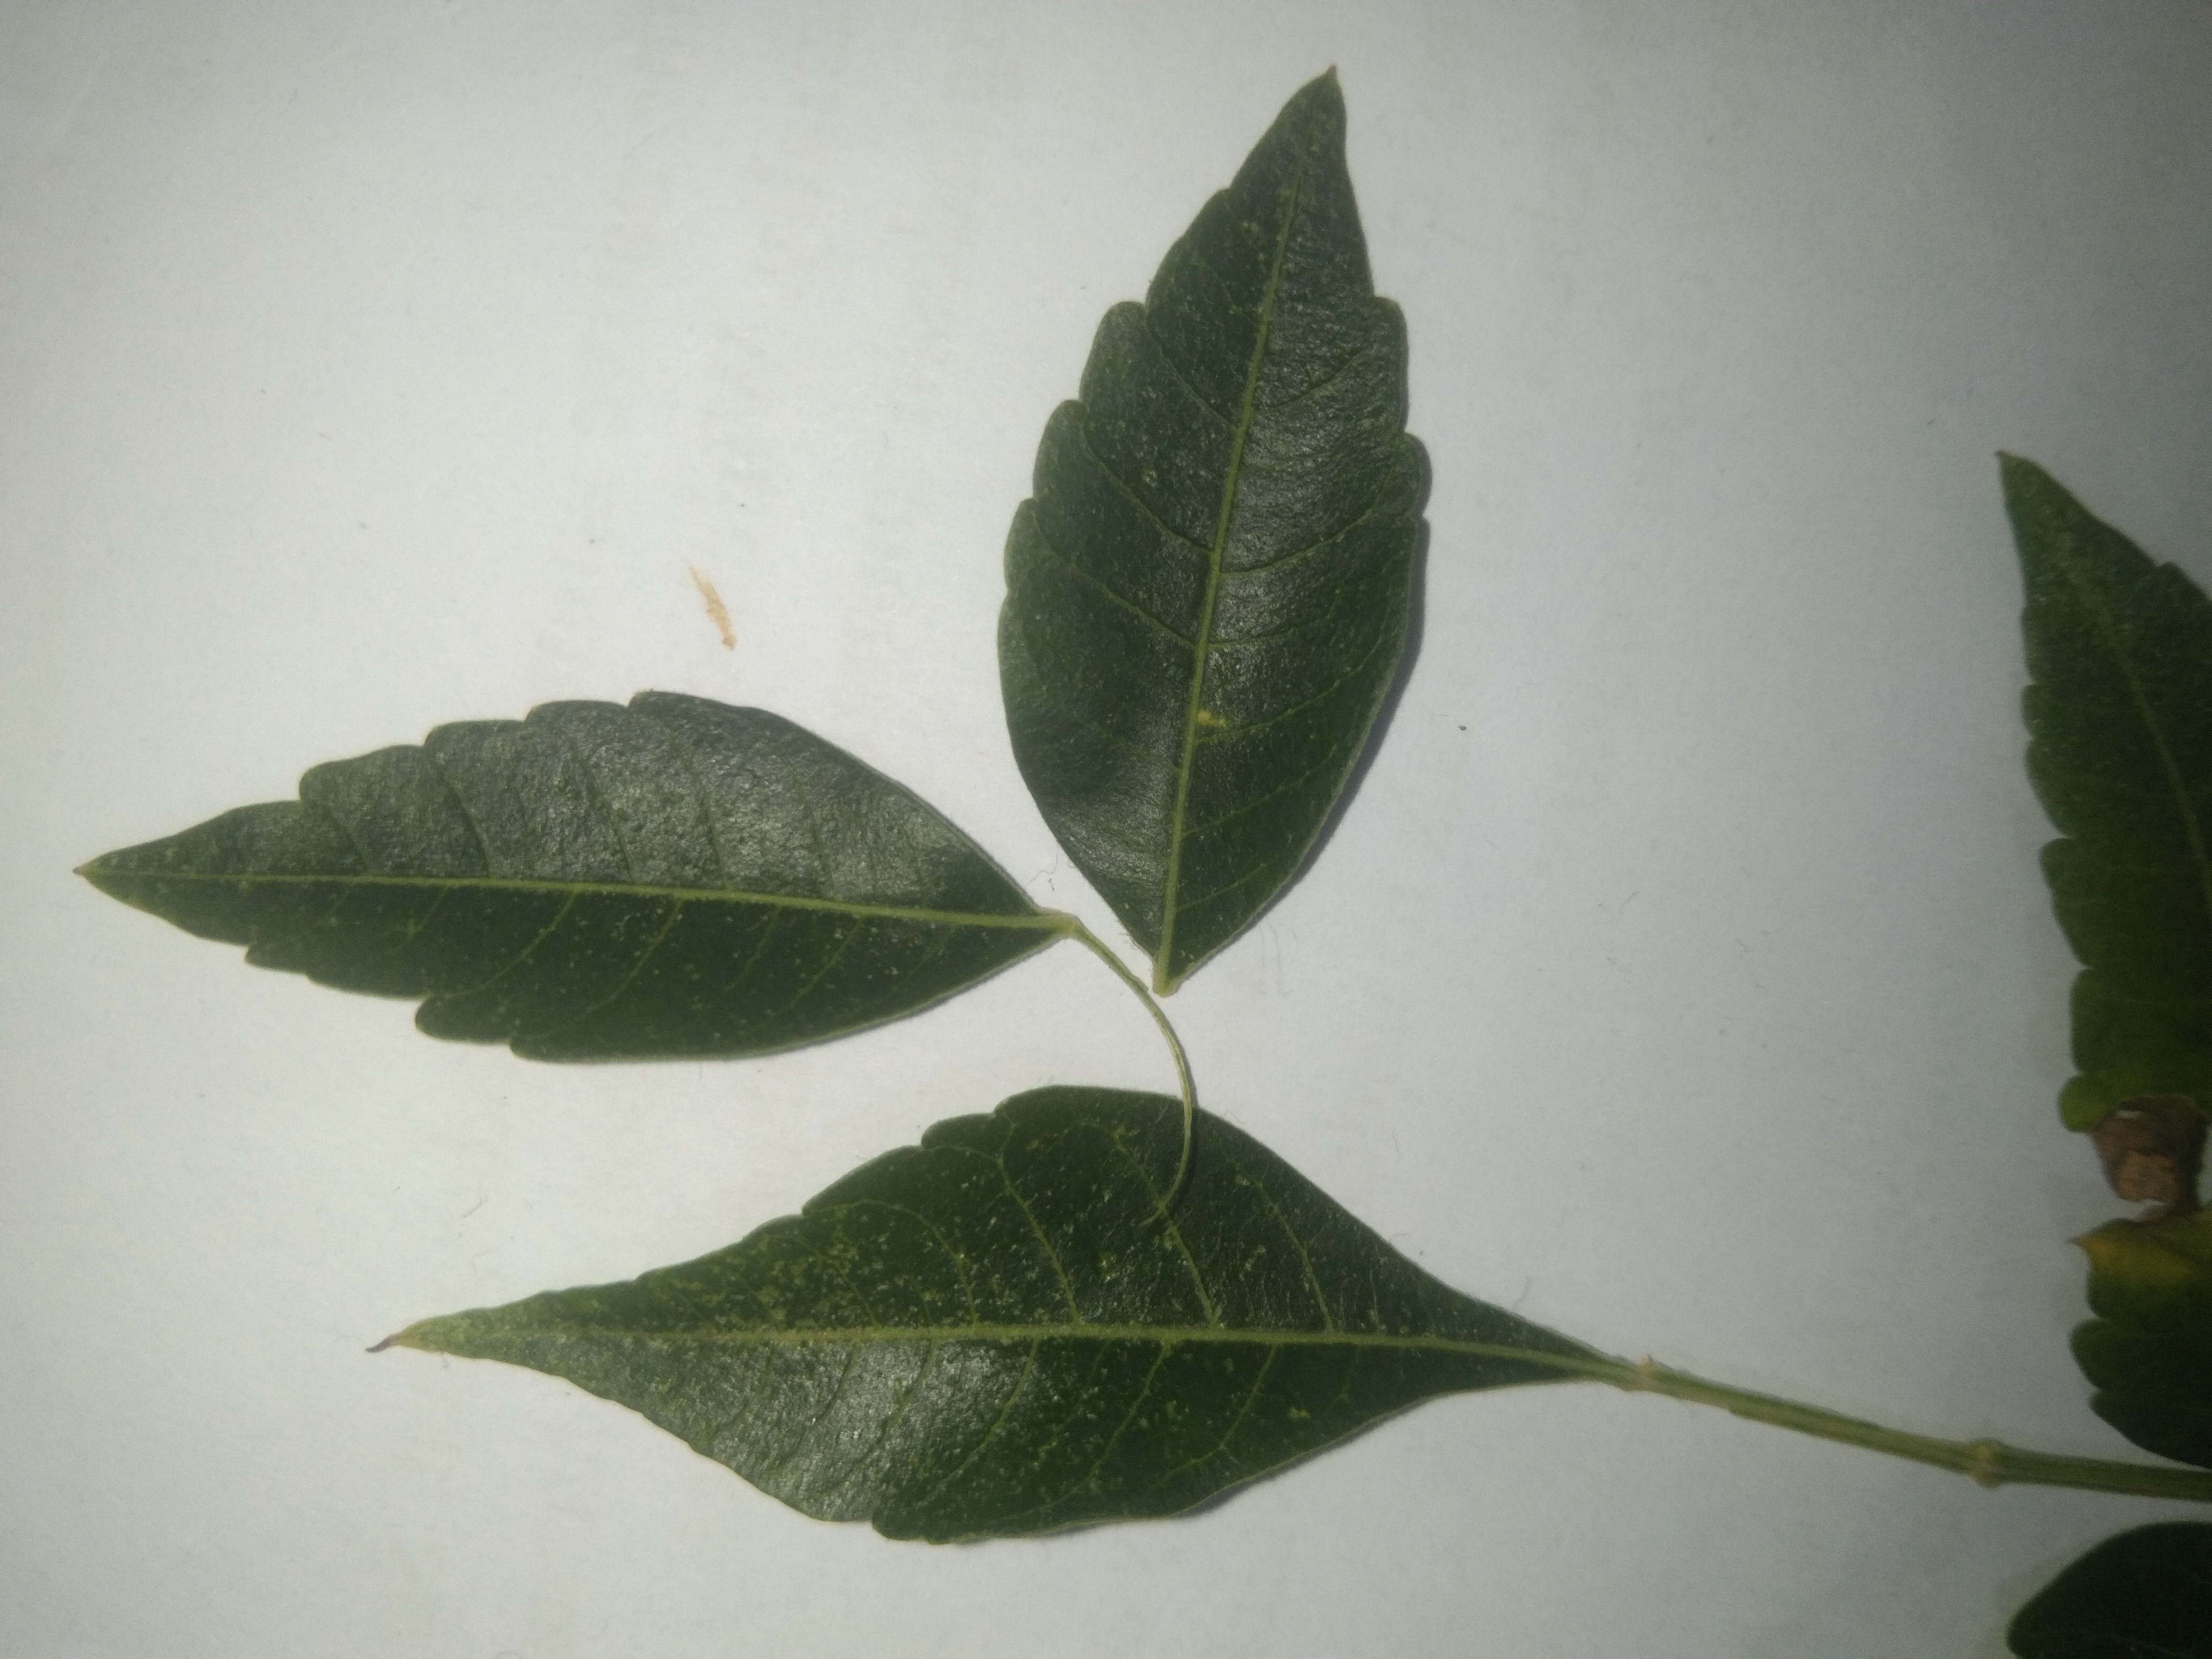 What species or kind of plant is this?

neem
